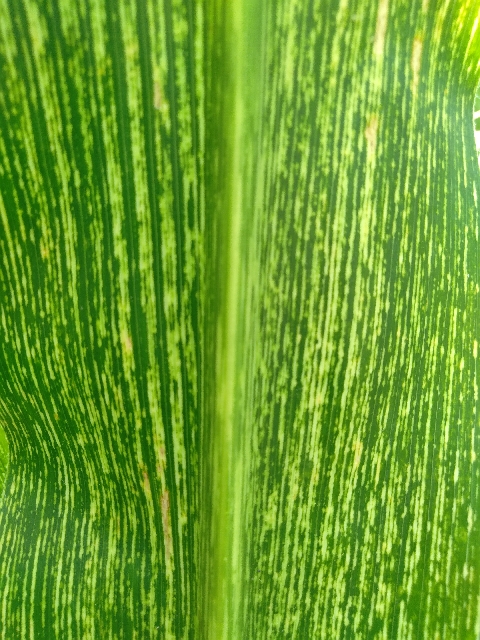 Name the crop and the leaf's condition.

maize, maize streak virus
